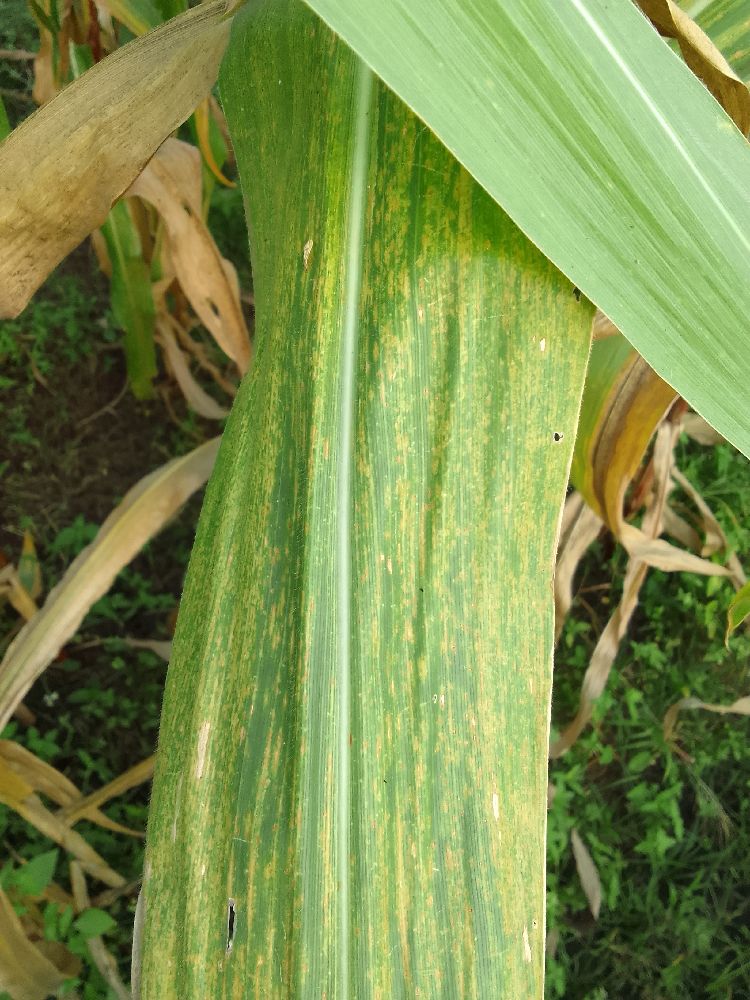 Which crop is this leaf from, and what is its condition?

maize, maize lethal necrosis
